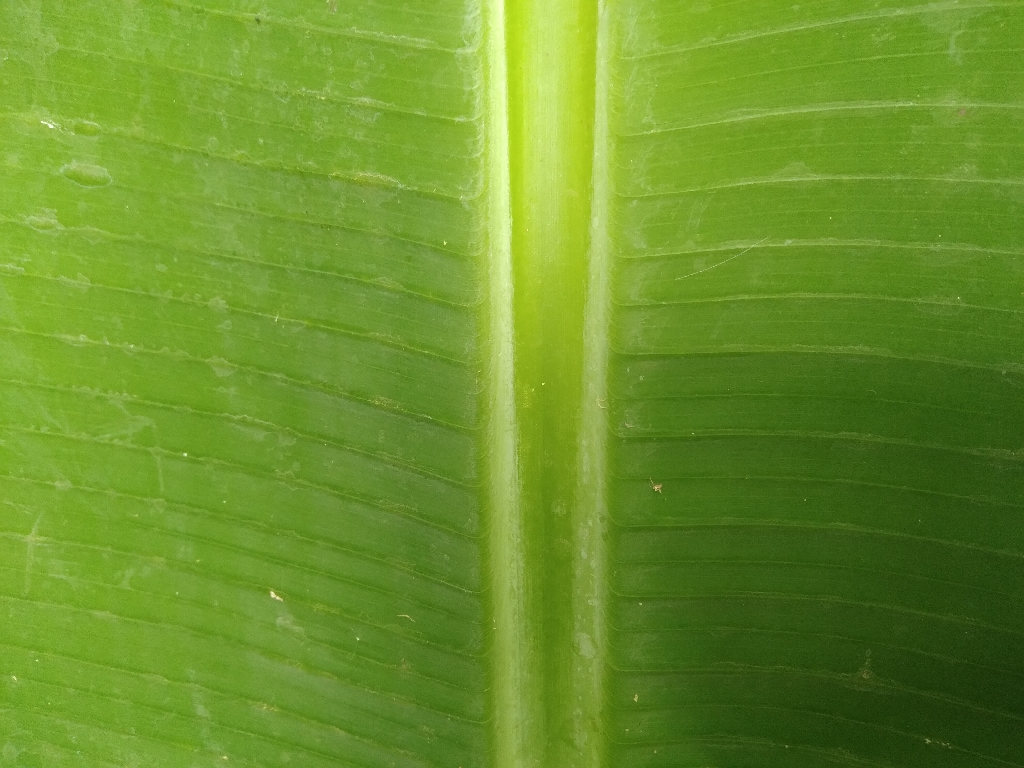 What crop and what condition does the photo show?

banana, healthy
